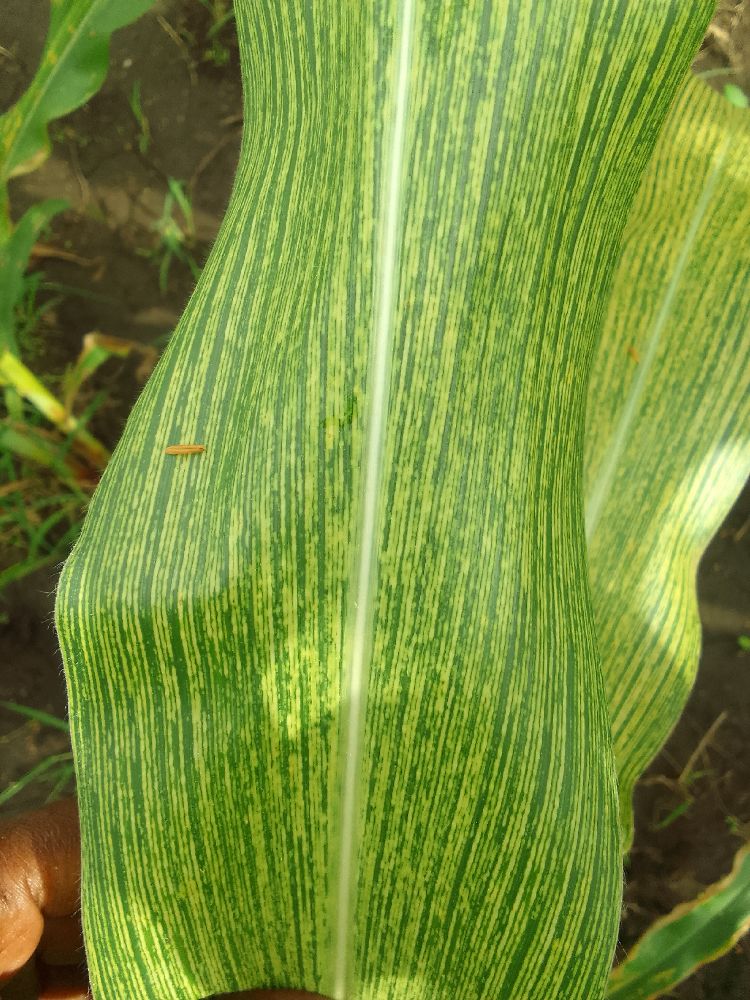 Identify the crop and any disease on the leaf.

maize, maize streak virus
